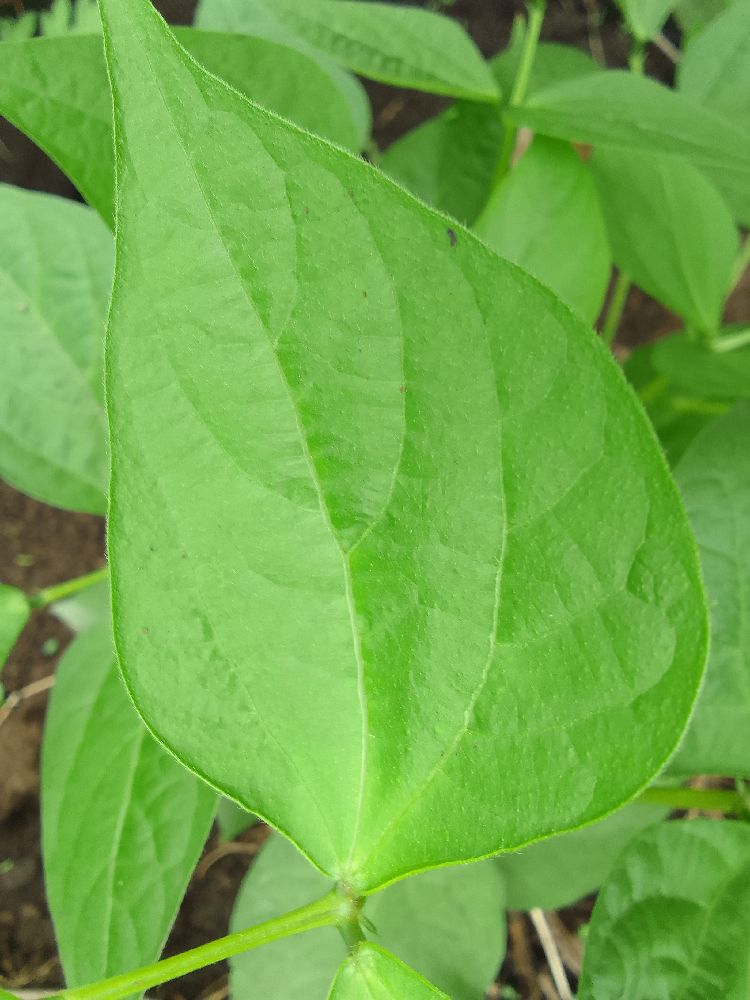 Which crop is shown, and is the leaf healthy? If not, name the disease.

common bean, healthy
